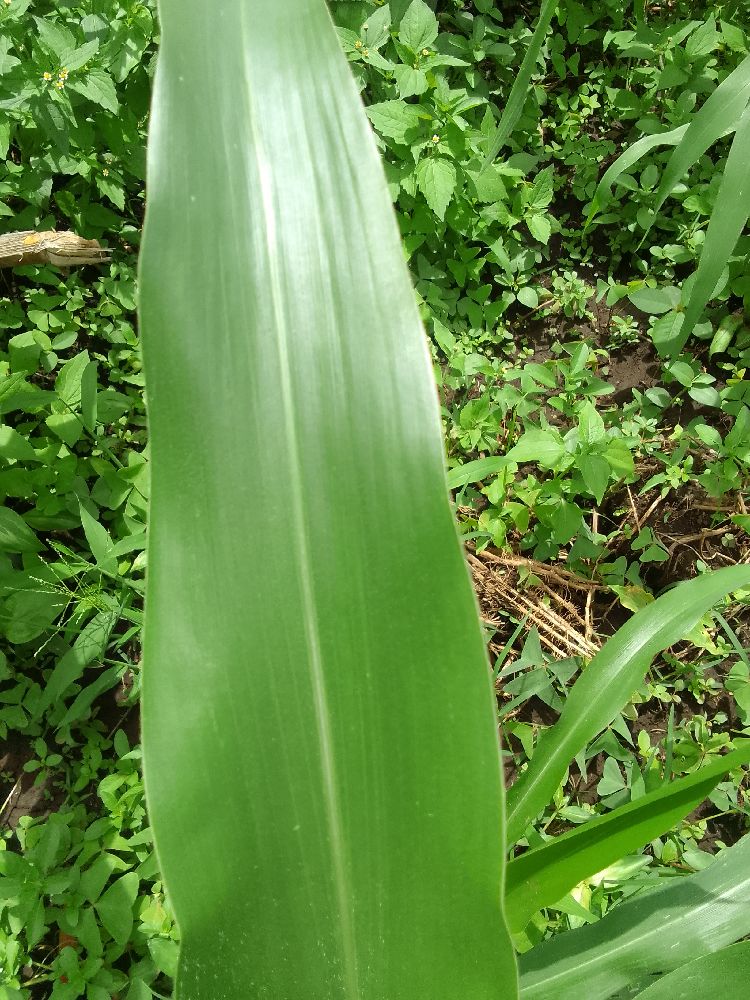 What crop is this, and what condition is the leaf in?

maize, healthy
